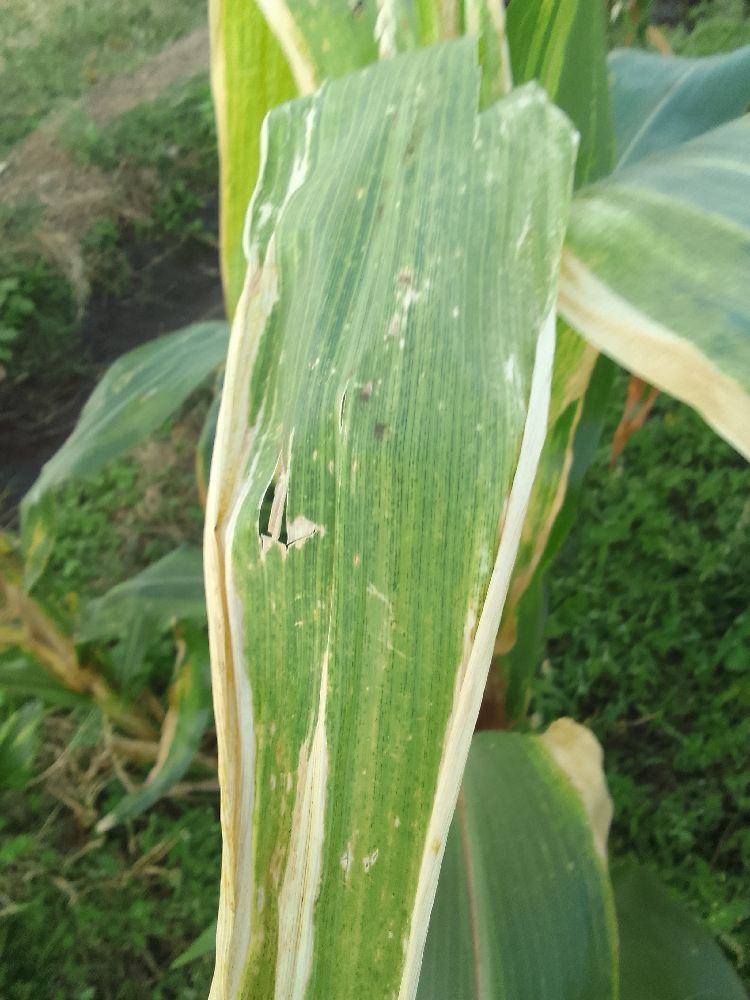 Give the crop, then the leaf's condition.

maize, maize lethal necrosis
